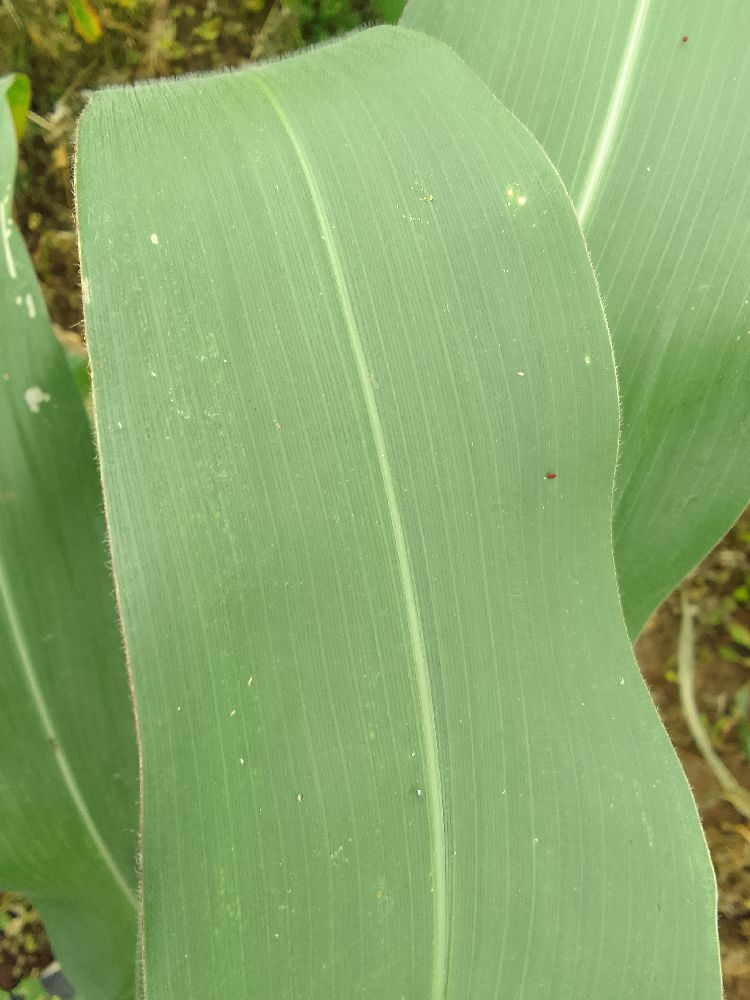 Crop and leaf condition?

maize, healthy
